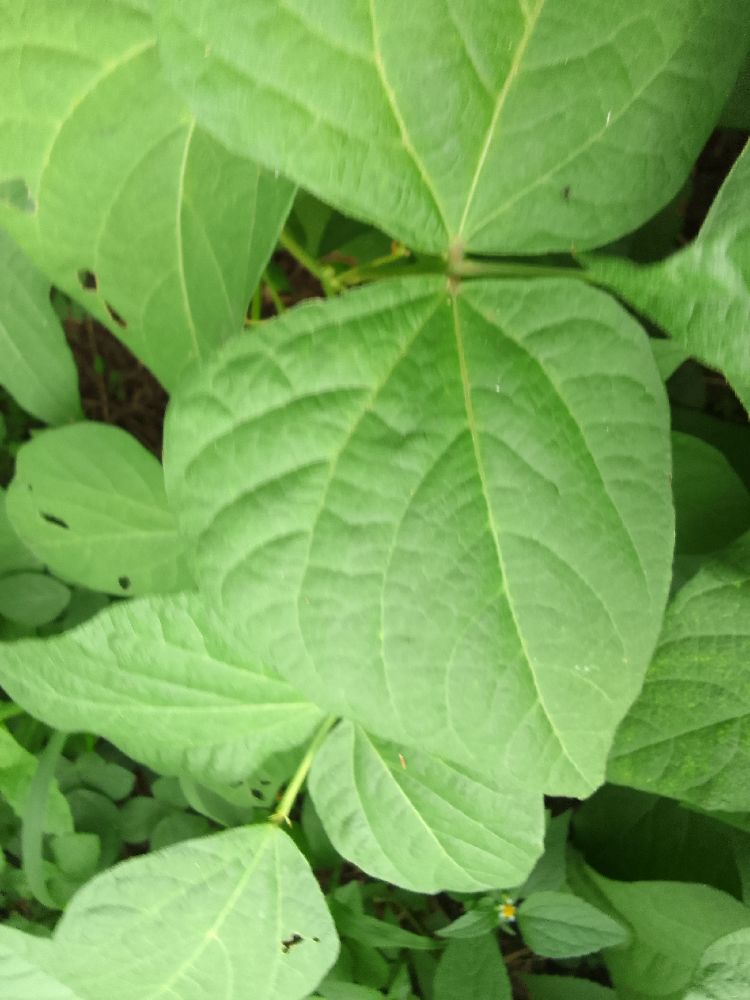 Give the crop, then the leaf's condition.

common bean, healthy
